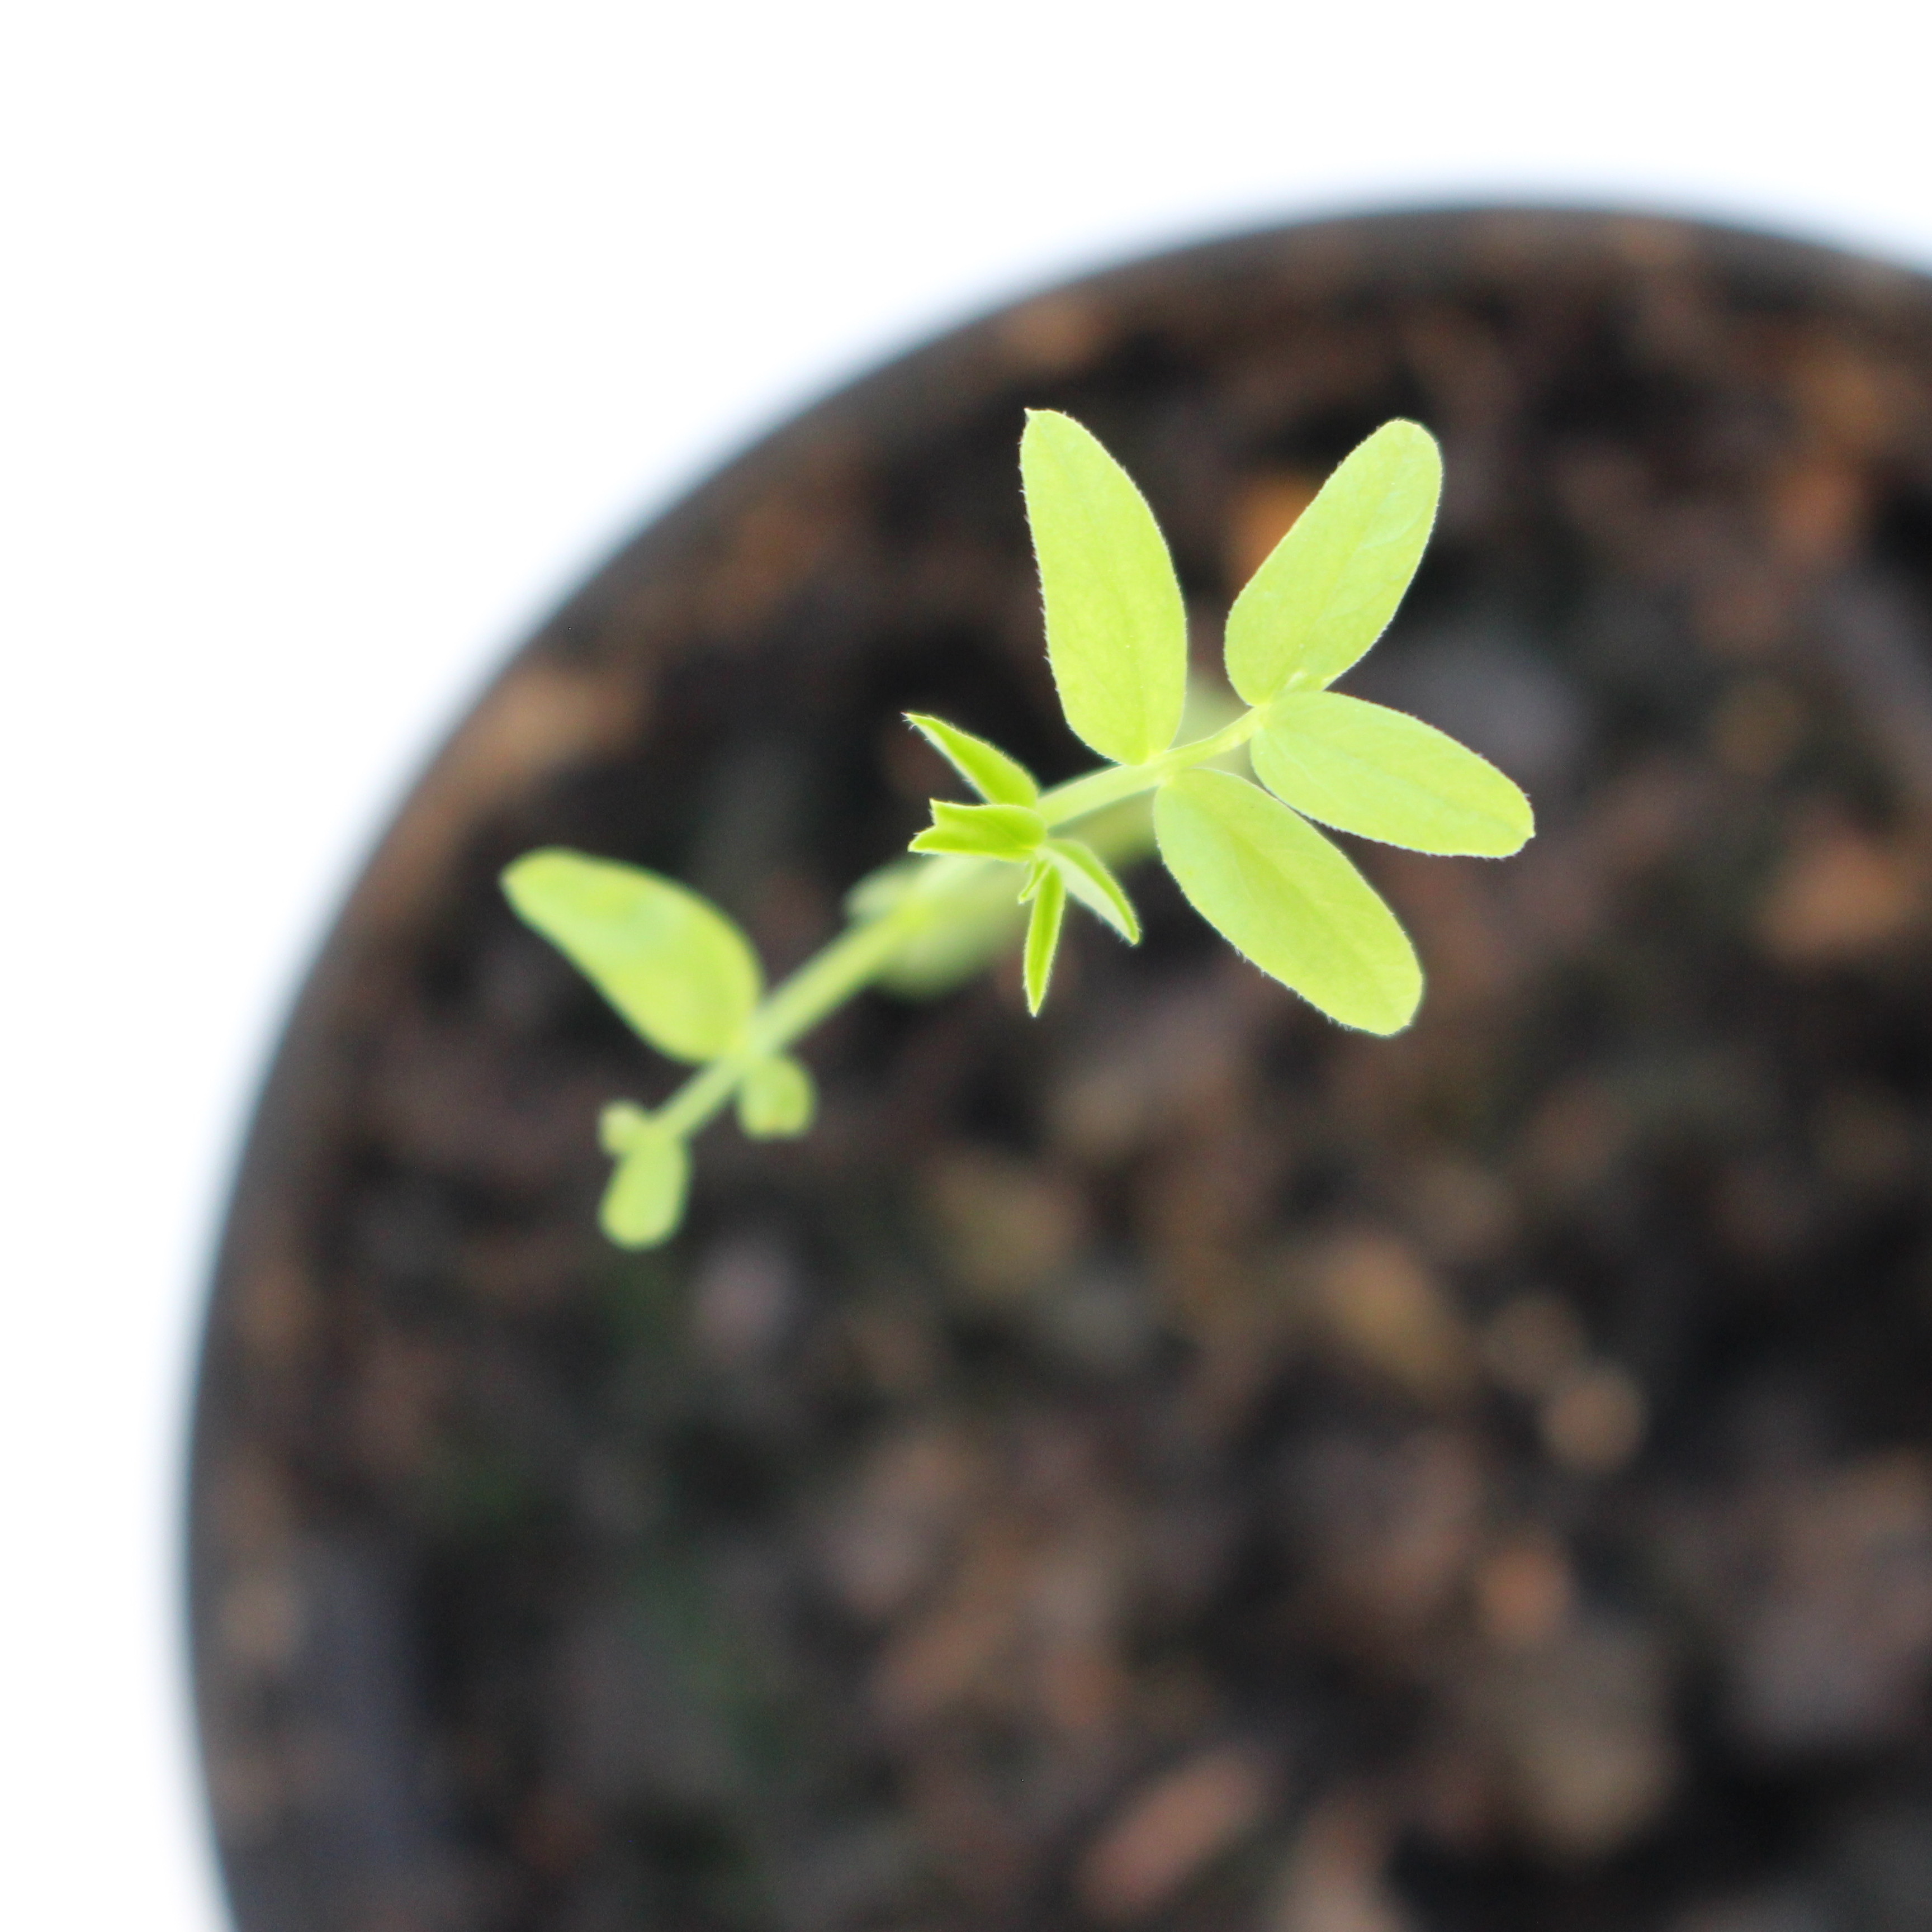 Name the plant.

Vicia sativa
